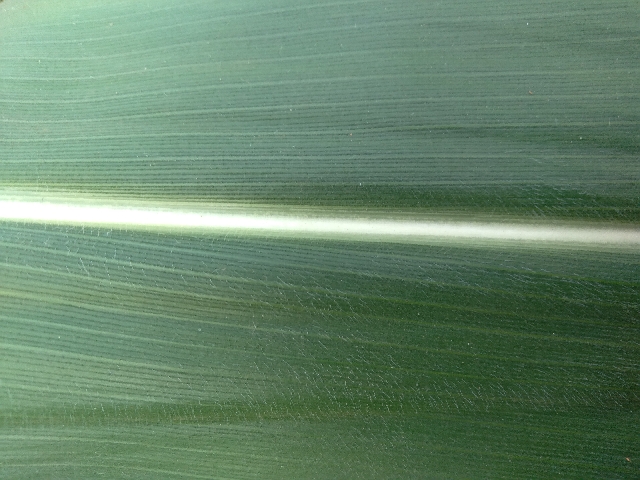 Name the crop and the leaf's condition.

maize, healthy
